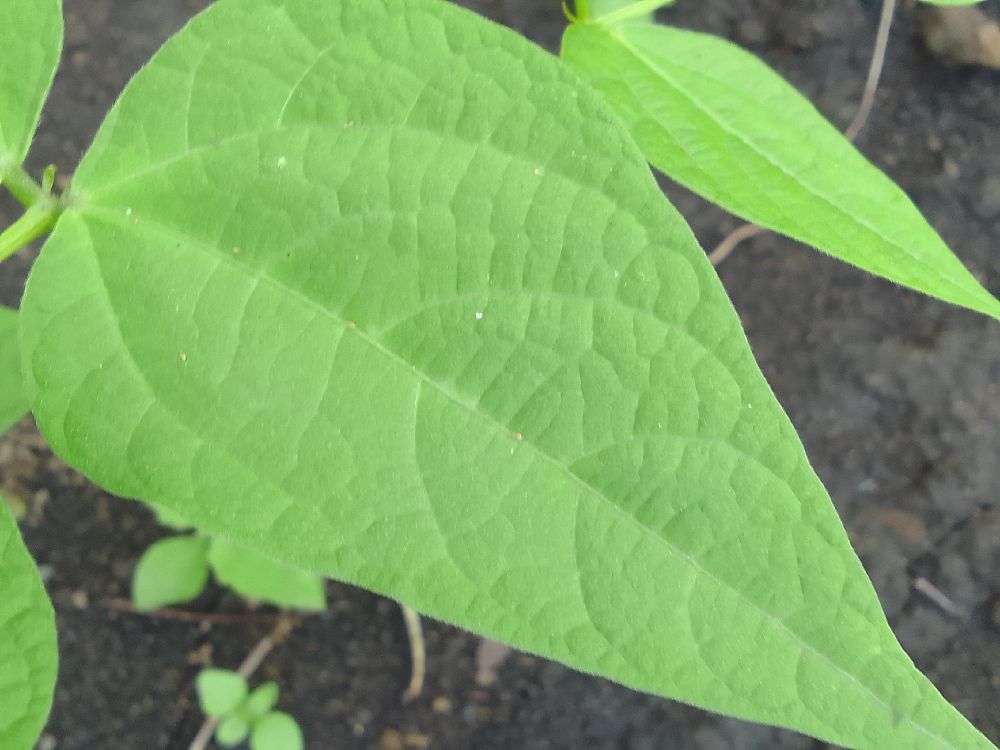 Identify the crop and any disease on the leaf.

common bean, healthy
